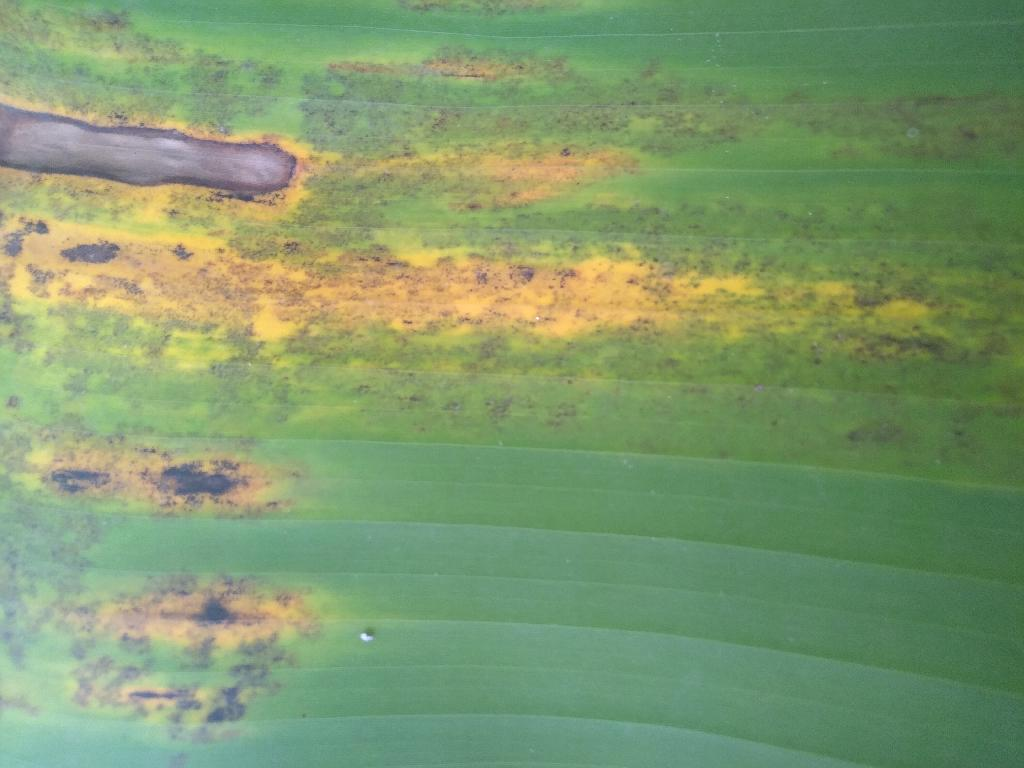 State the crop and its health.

banana, black sigatoka
